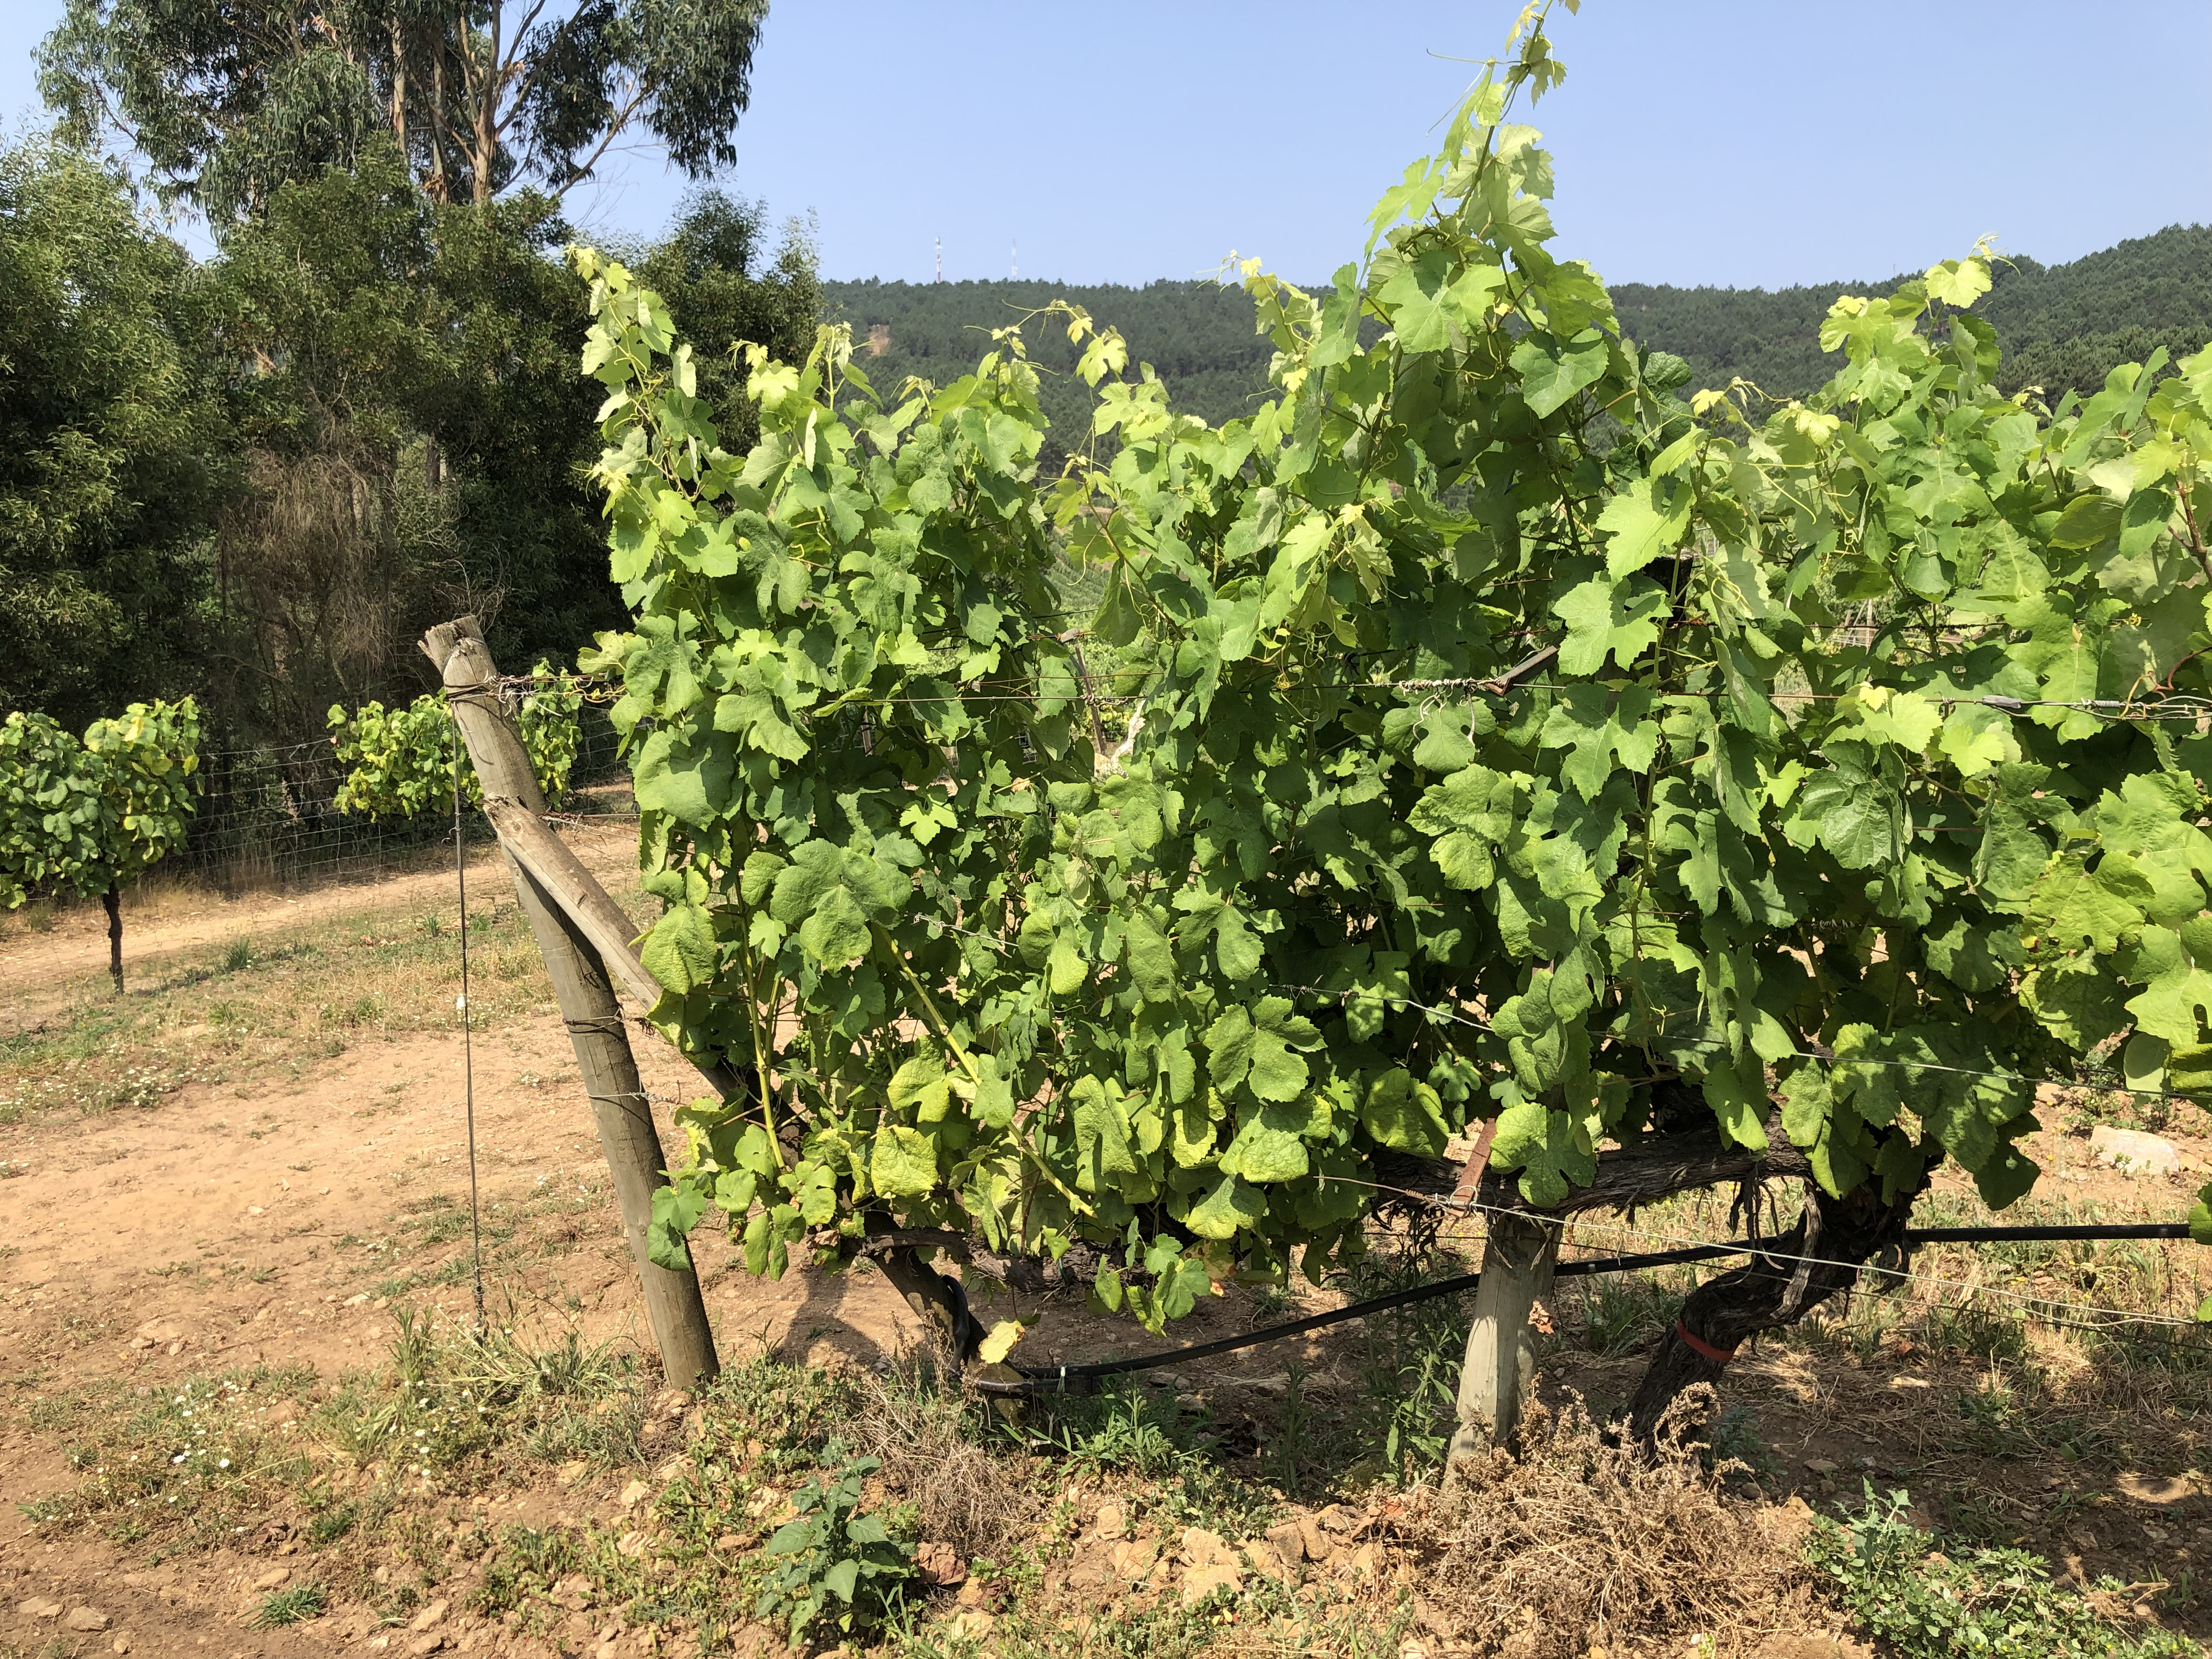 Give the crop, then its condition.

grapevine, not affected by esca disease
